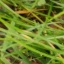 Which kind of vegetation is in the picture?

grass
